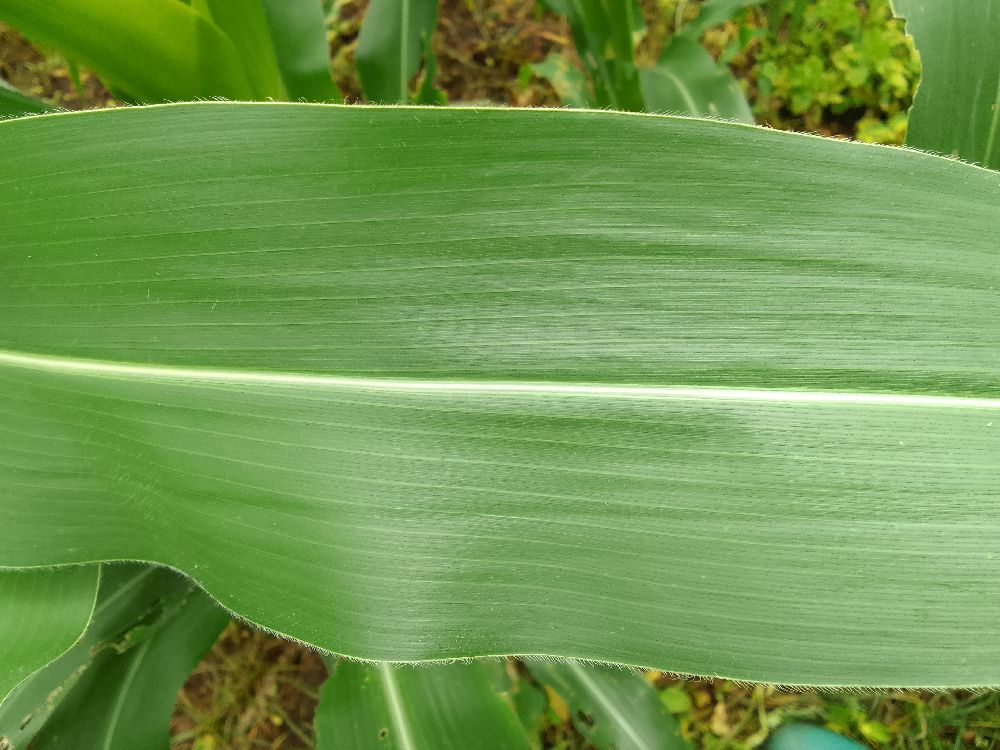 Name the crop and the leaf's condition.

maize, healthy
